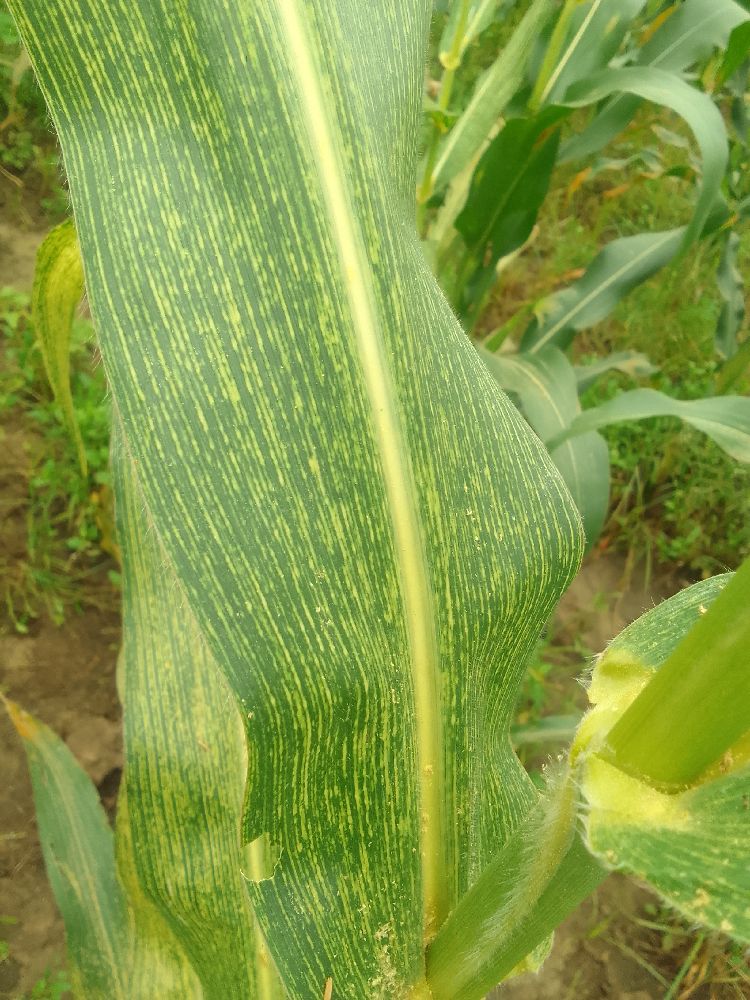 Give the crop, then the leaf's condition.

maize, maize streak virus
